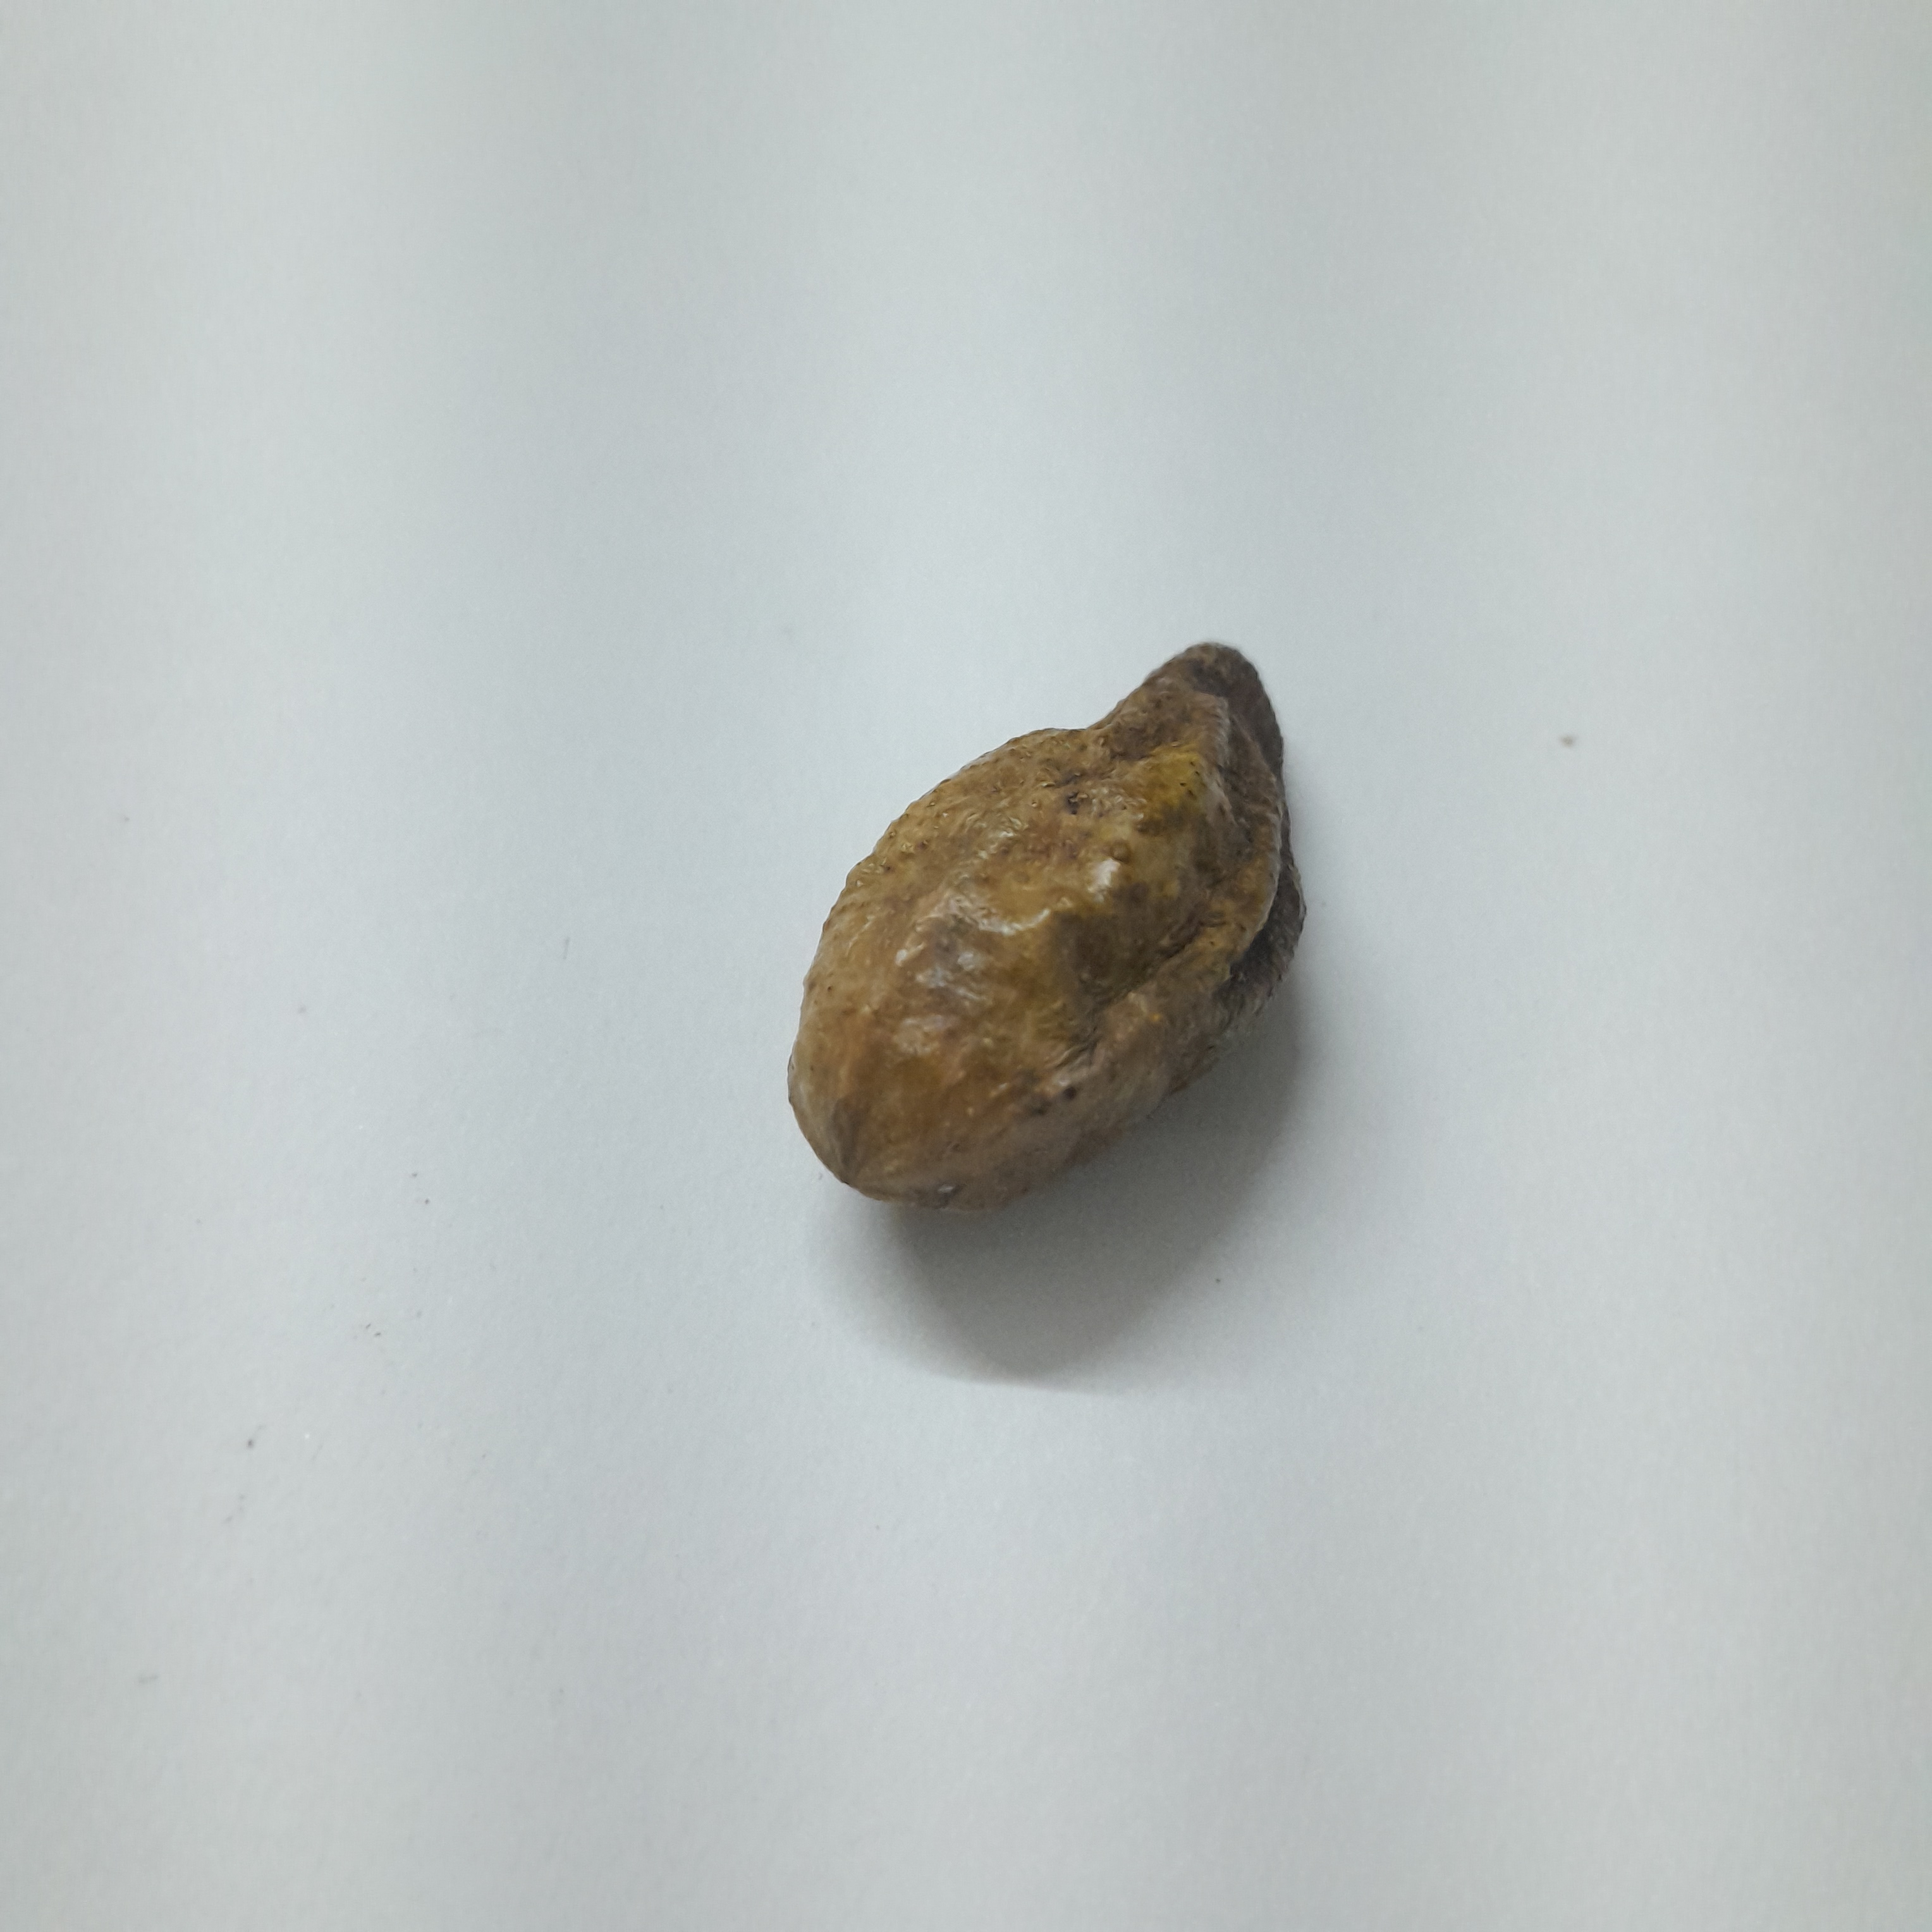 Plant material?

hirdaa
